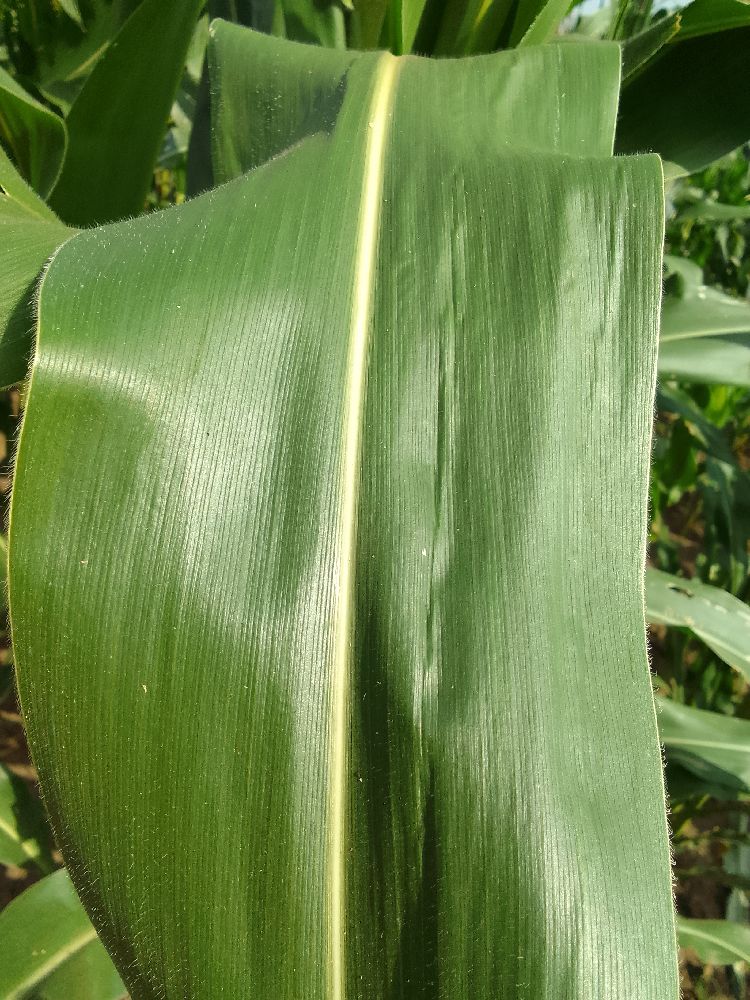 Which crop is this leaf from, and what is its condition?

maize, healthy
